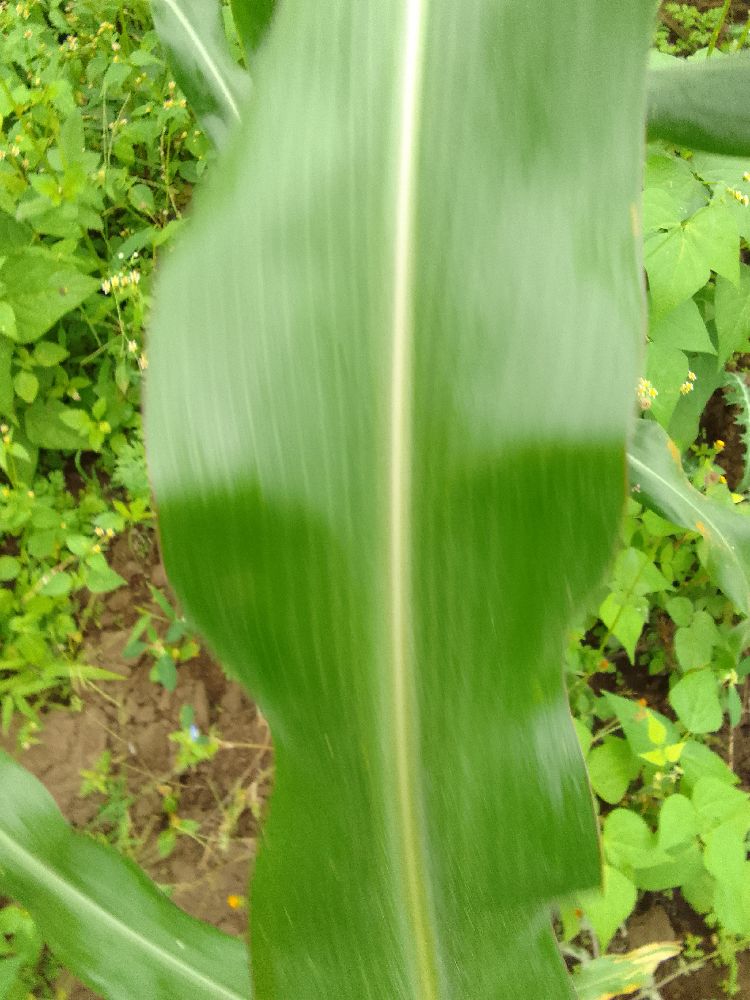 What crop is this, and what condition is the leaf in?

maize, healthy
